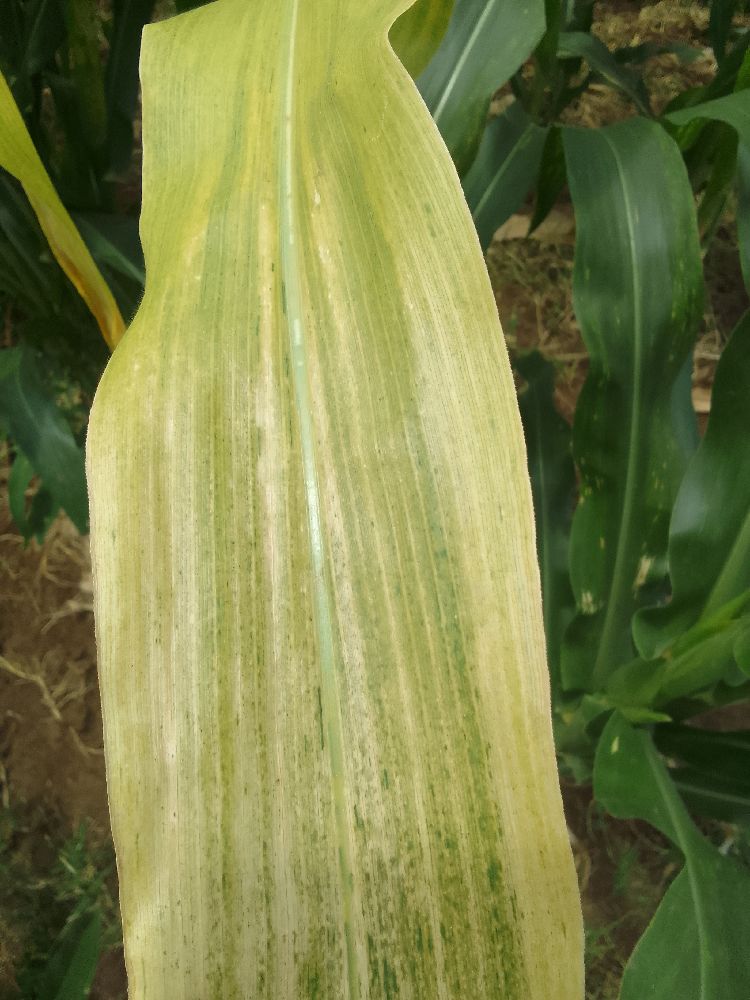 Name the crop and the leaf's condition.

maize, maize lethal necrosis
